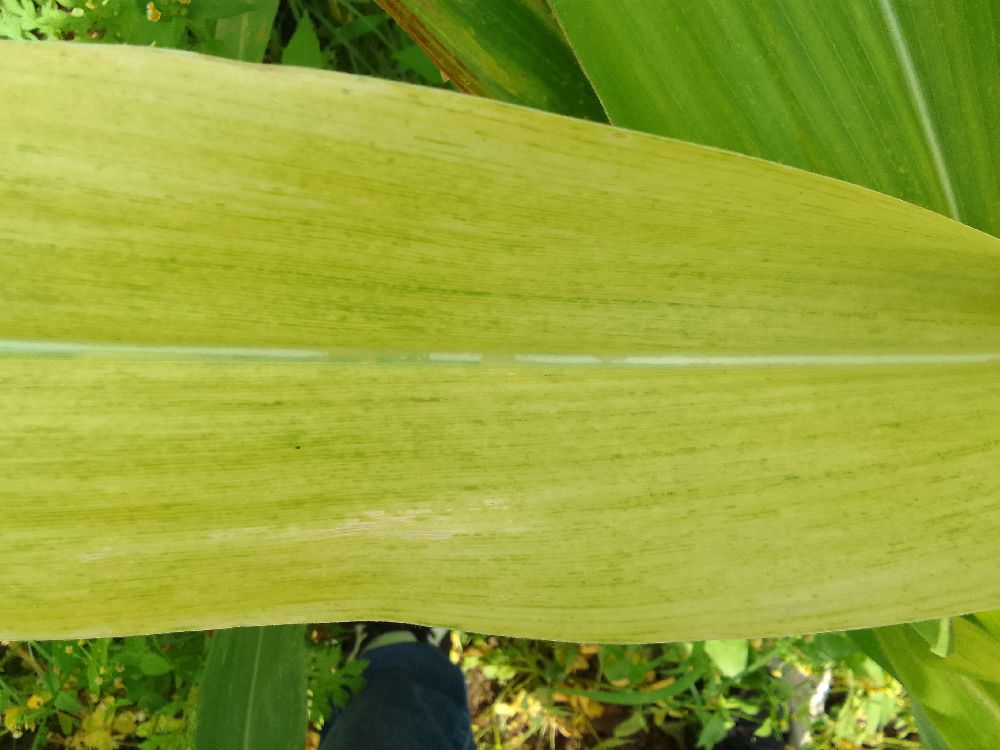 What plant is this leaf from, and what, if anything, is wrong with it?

maize, maize lethal necrosis
